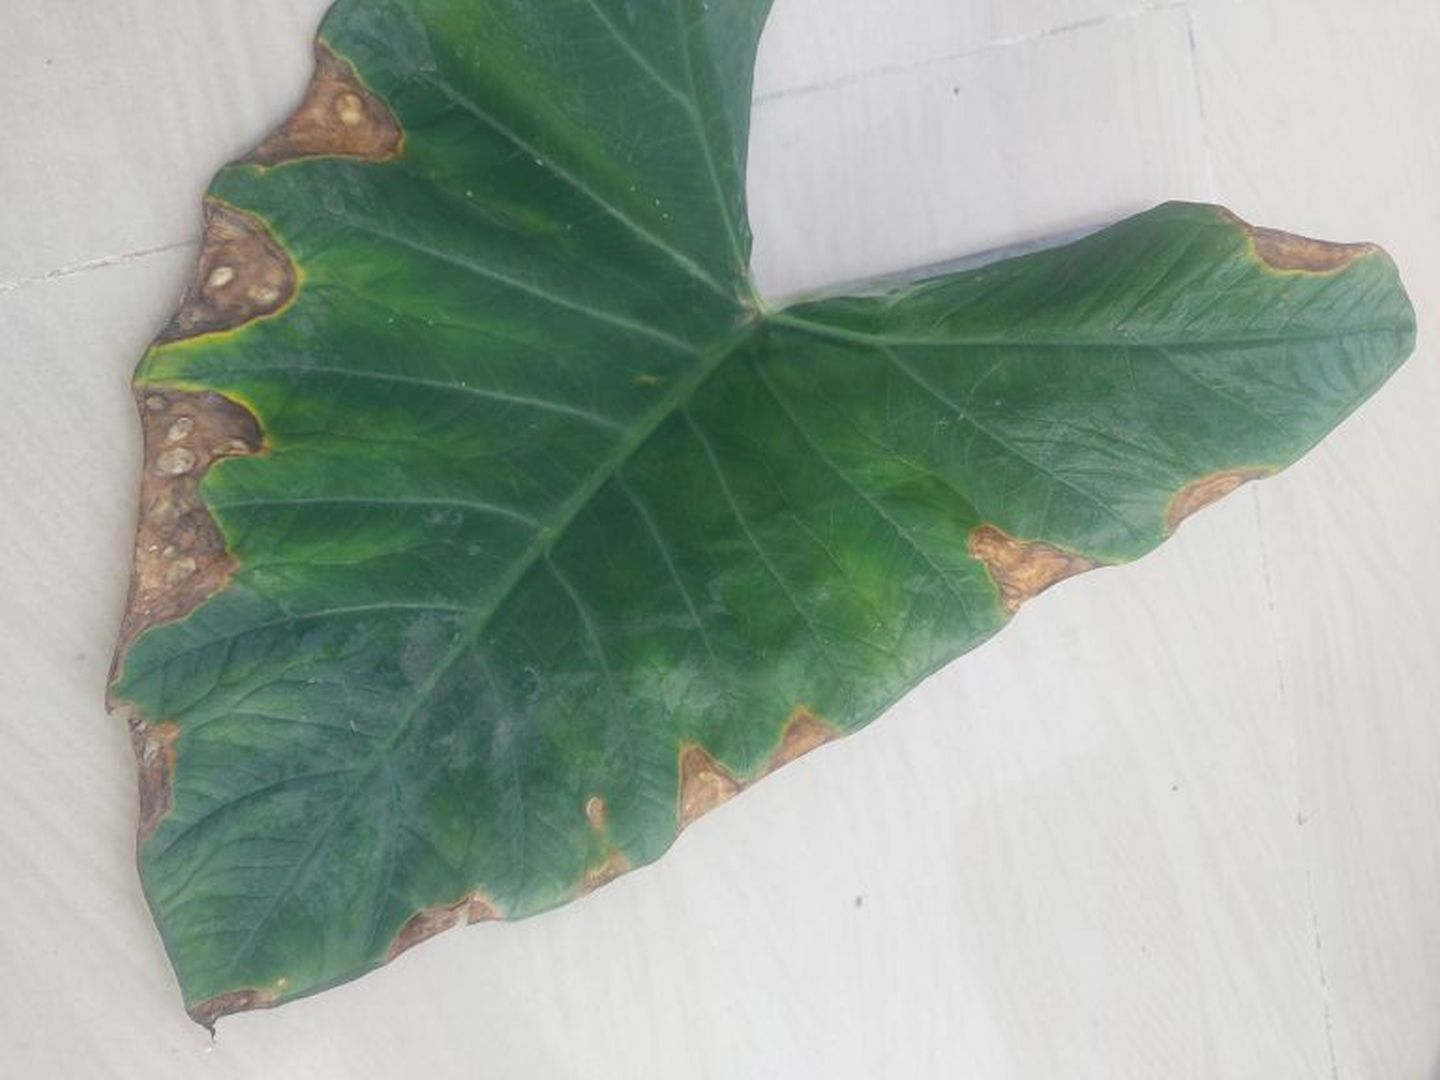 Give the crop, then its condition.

taro, leaf blight
